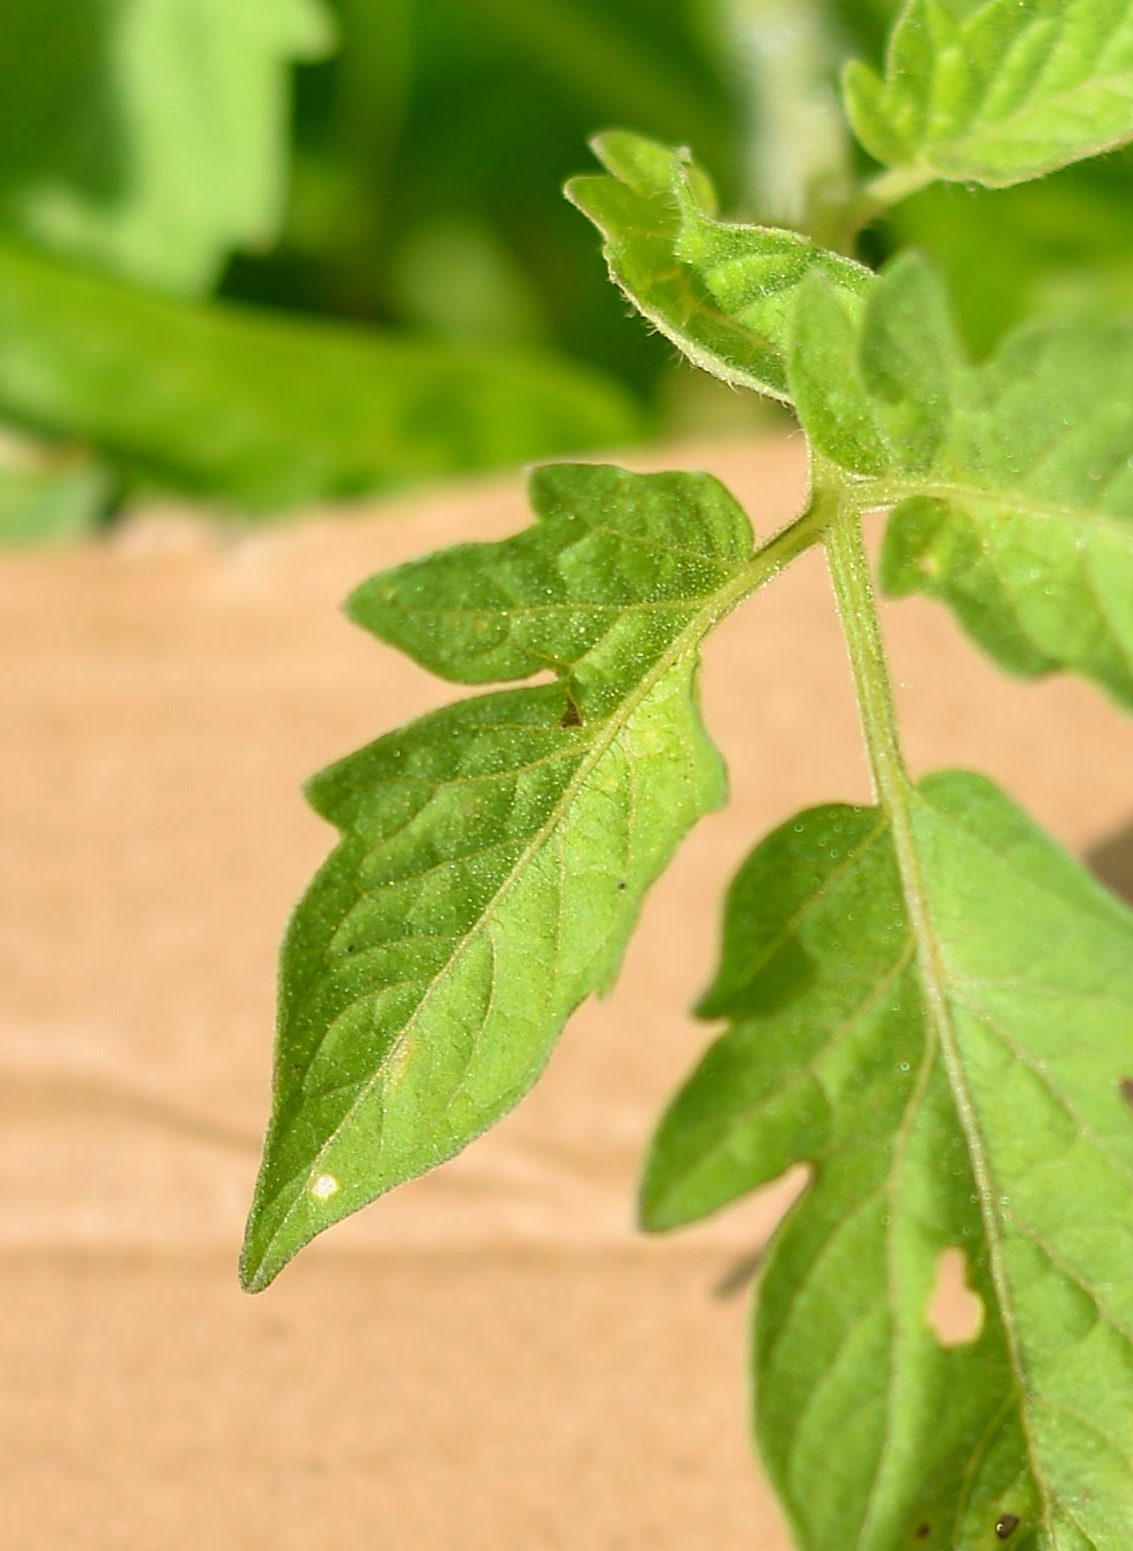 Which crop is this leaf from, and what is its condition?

tomato, infected
